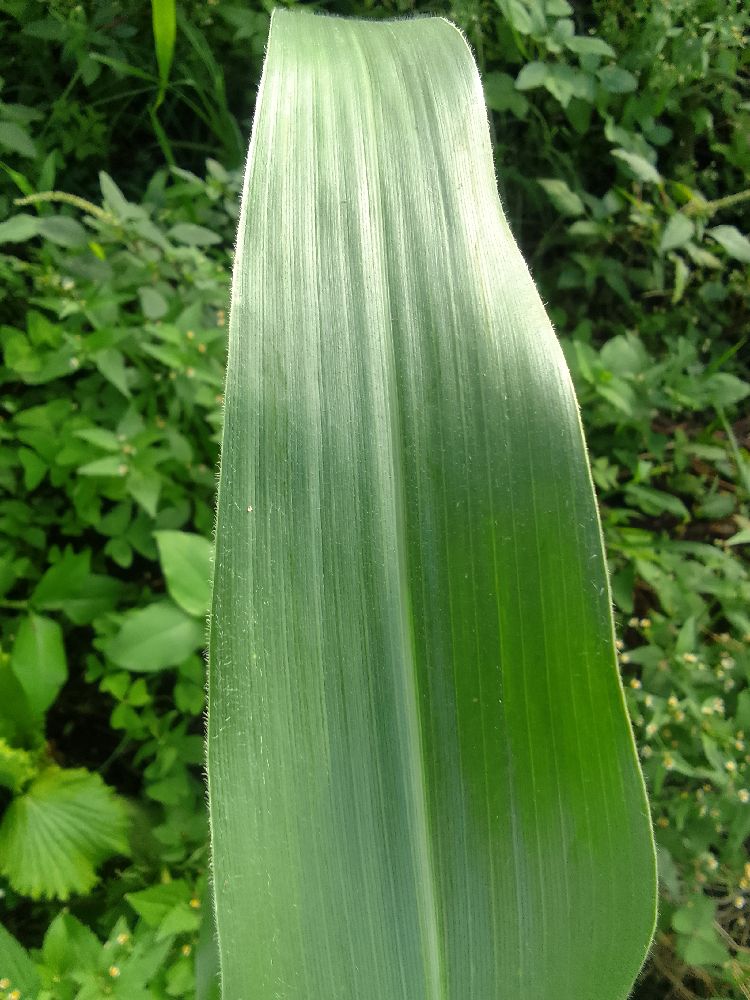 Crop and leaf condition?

maize, healthy
